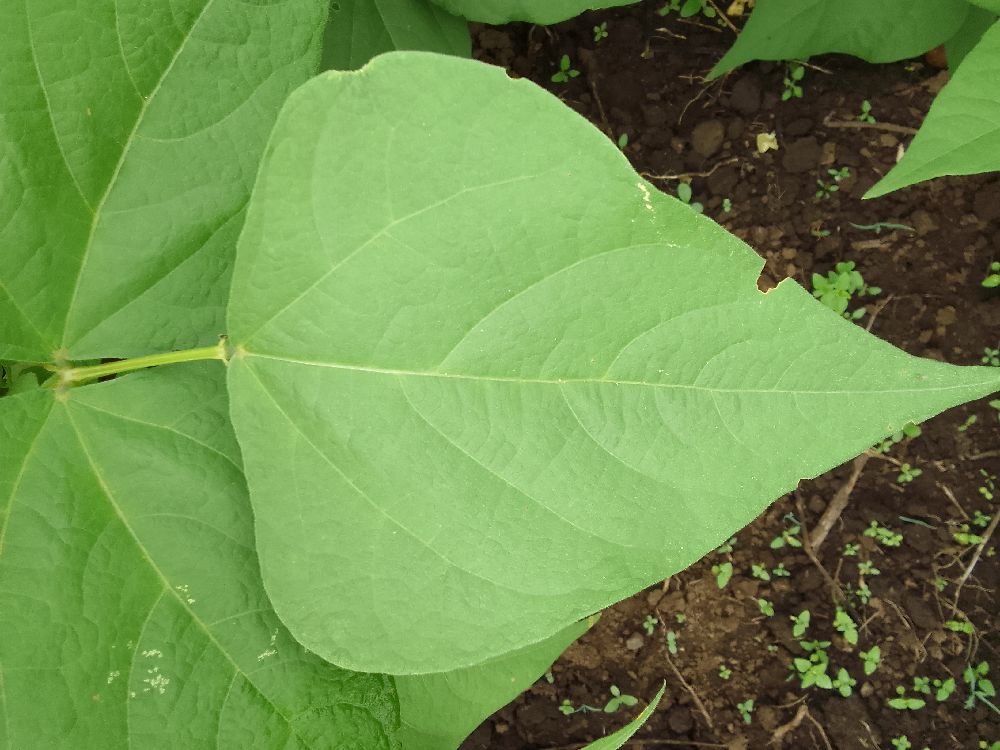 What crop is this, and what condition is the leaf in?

common bean, healthy
